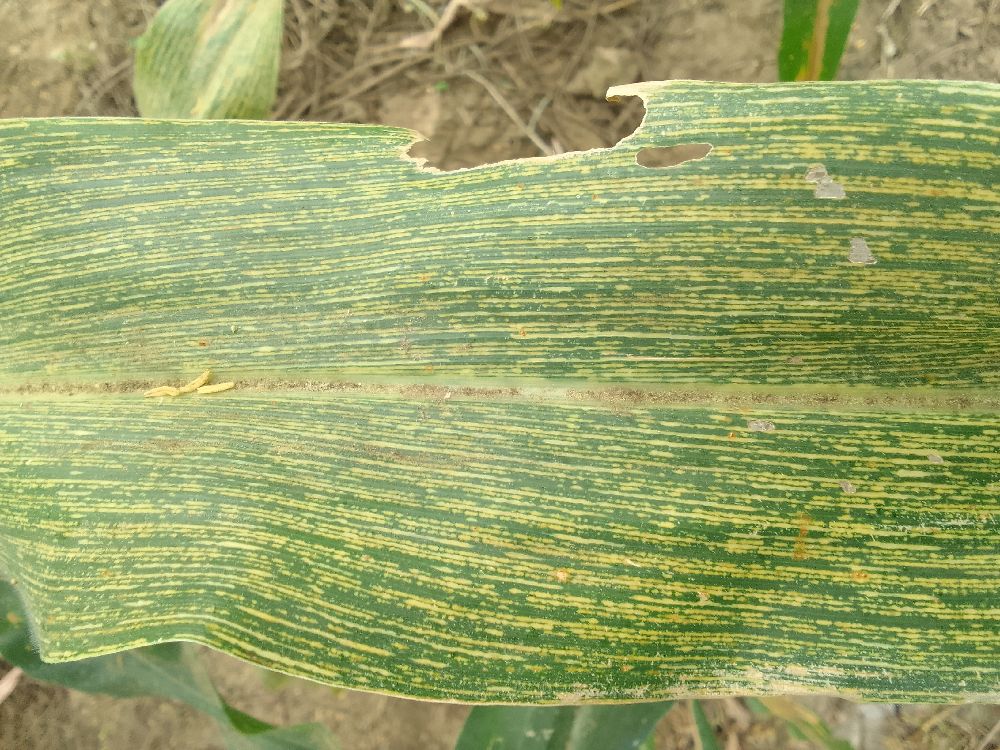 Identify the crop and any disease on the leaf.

maize, maize streak virus
